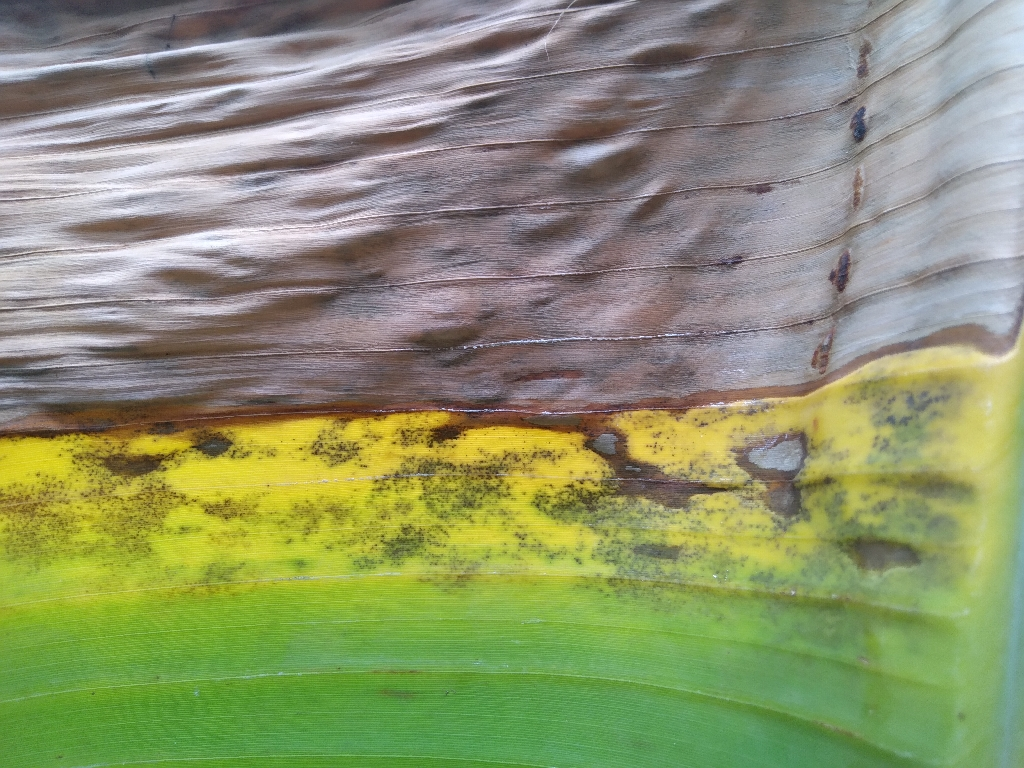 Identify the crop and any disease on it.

banana, black sigatoka
